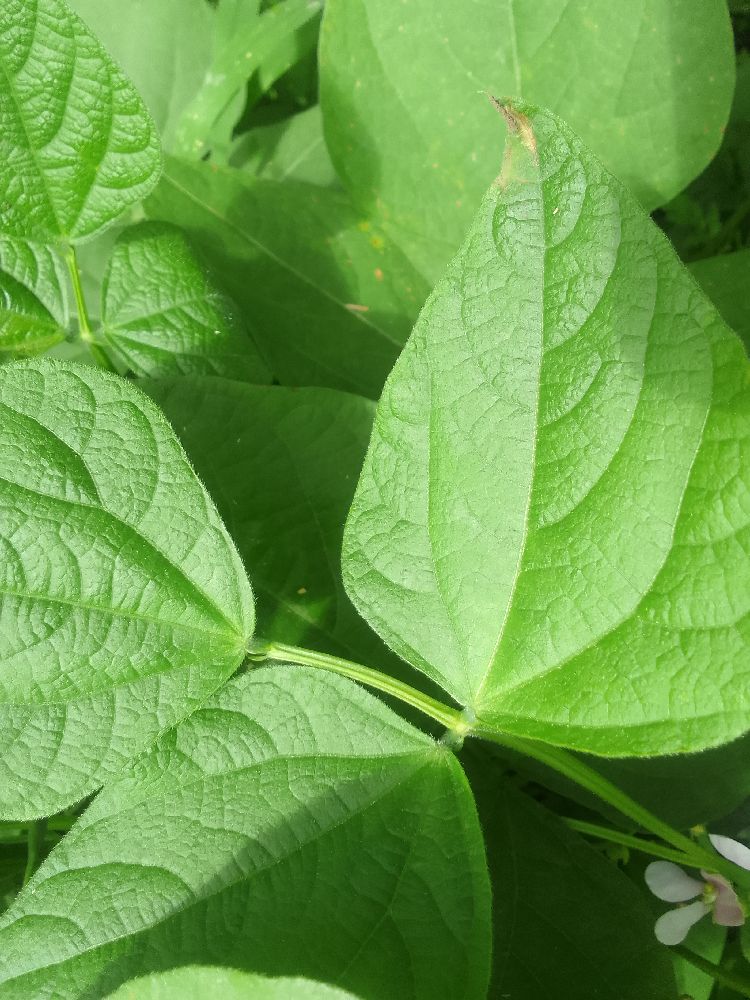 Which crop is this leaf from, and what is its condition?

common bean, healthy
